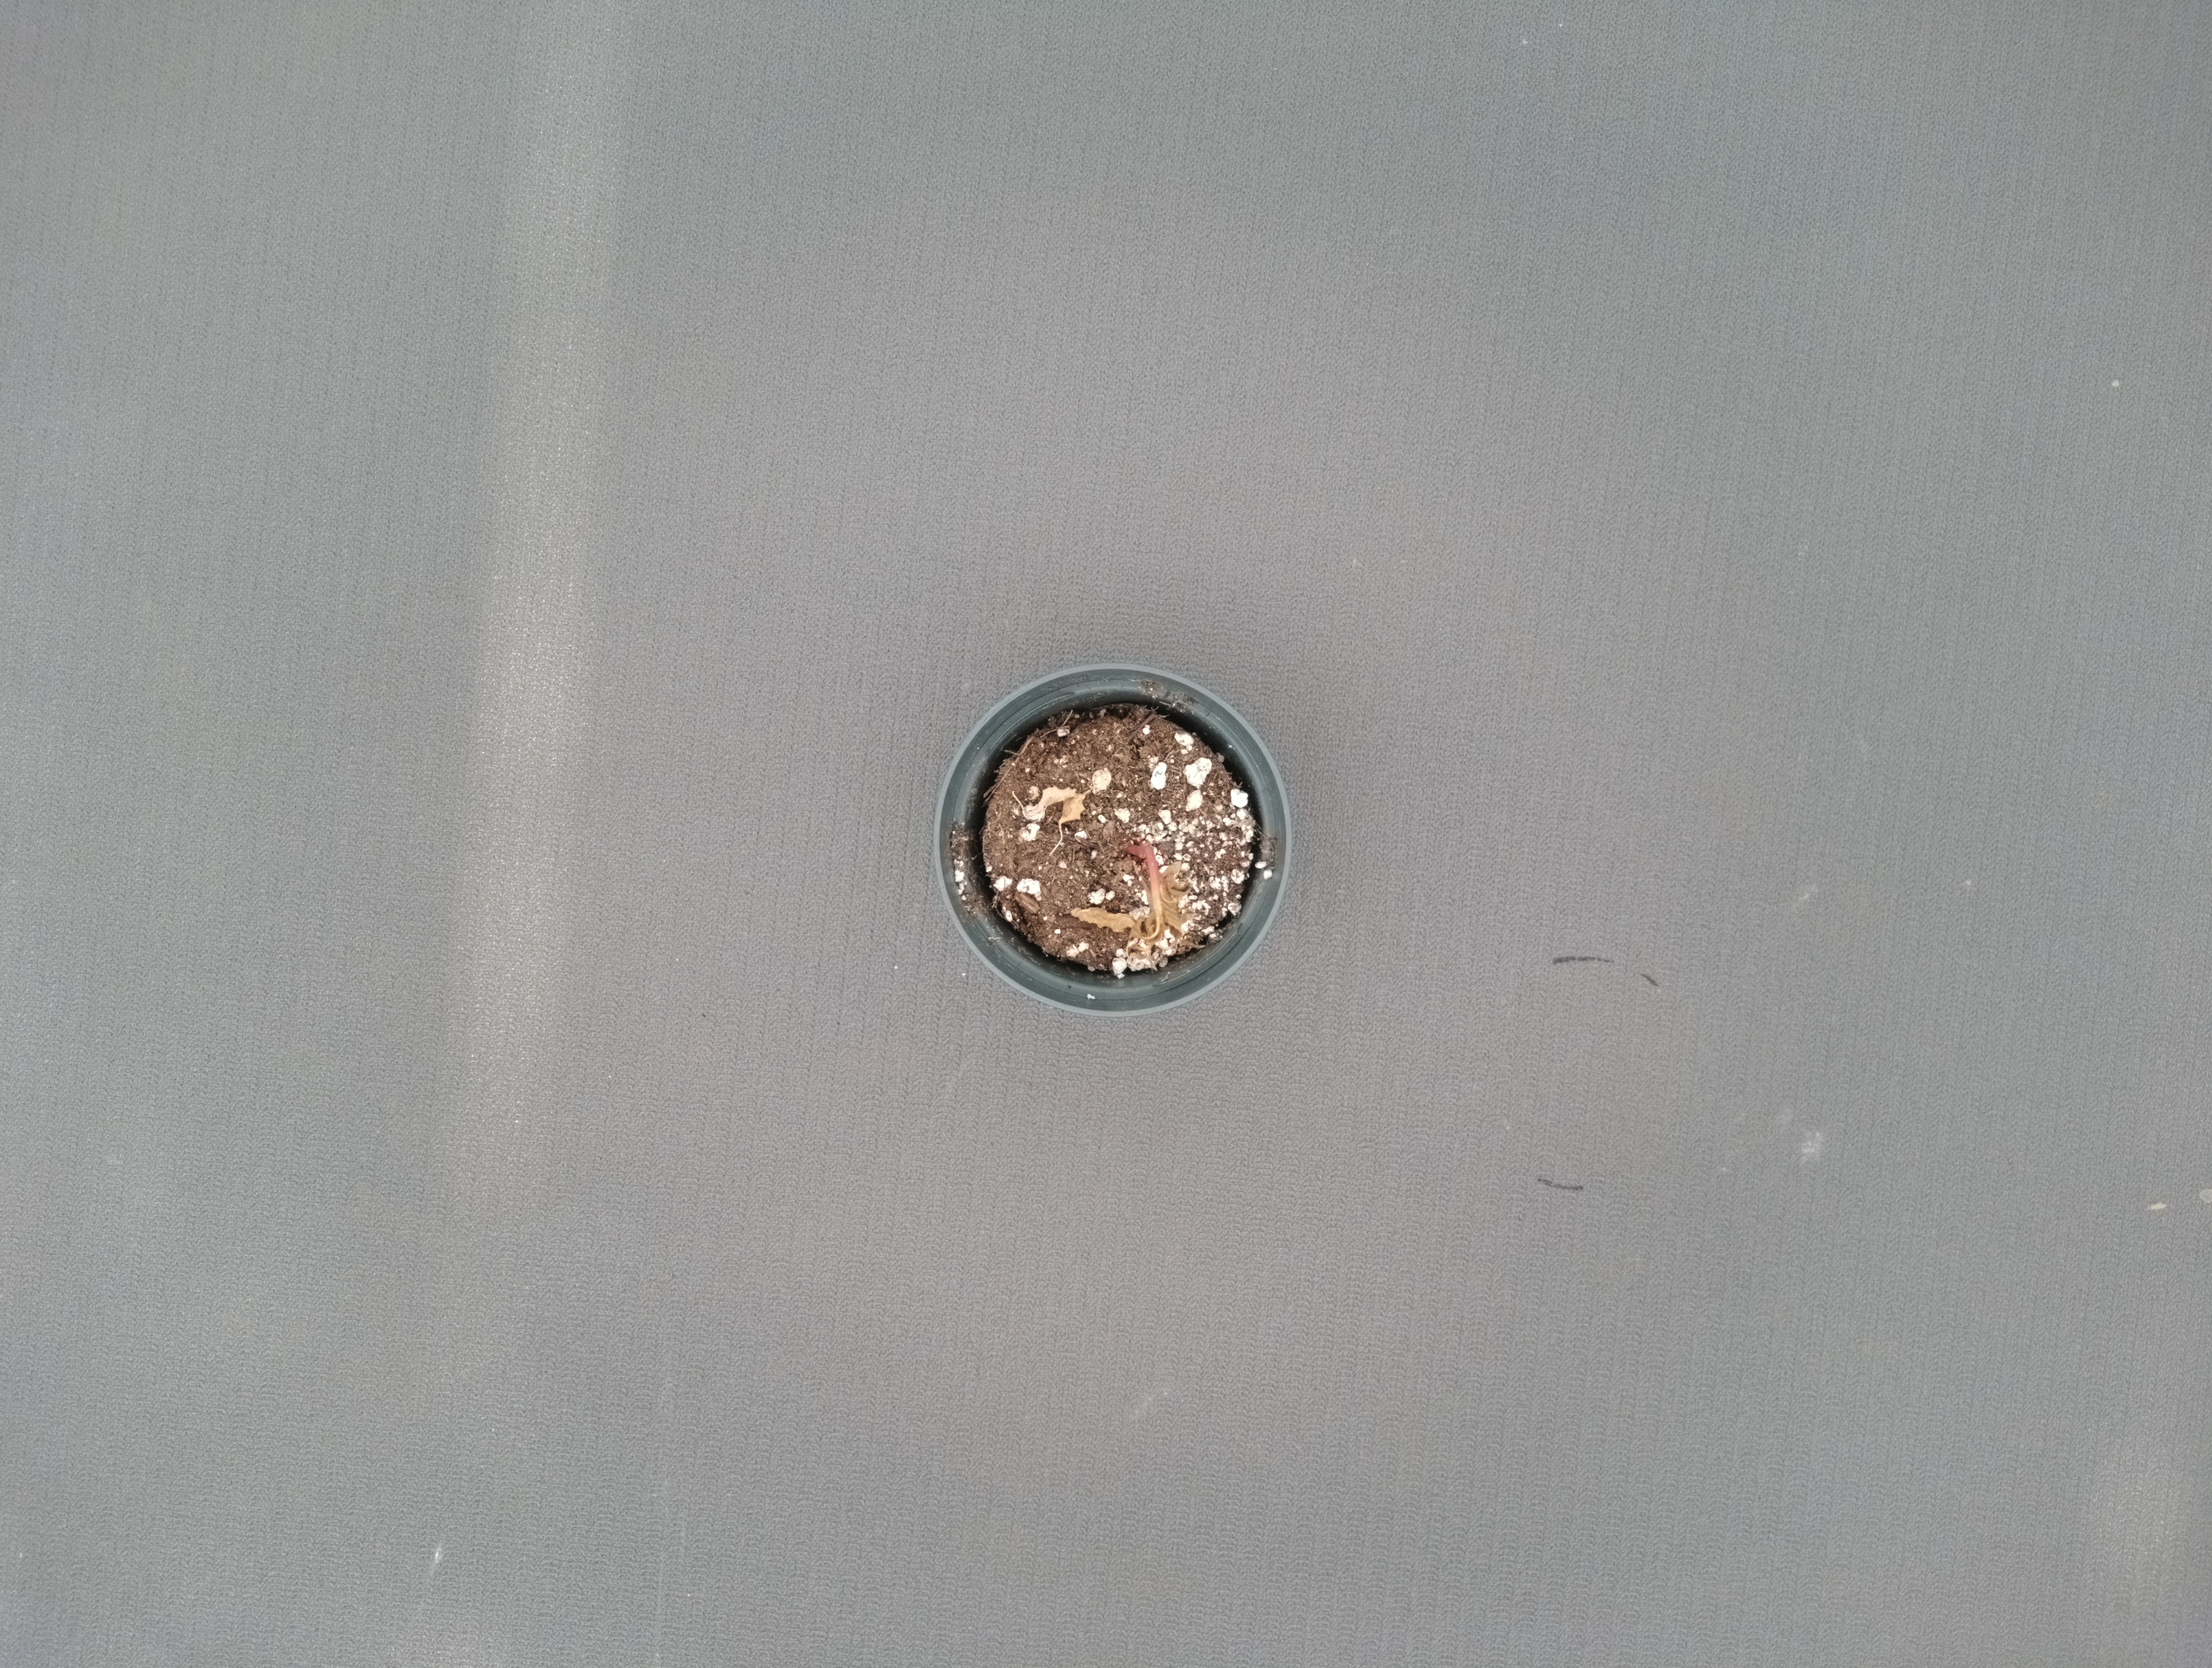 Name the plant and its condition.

waterhemp, necrosis only
